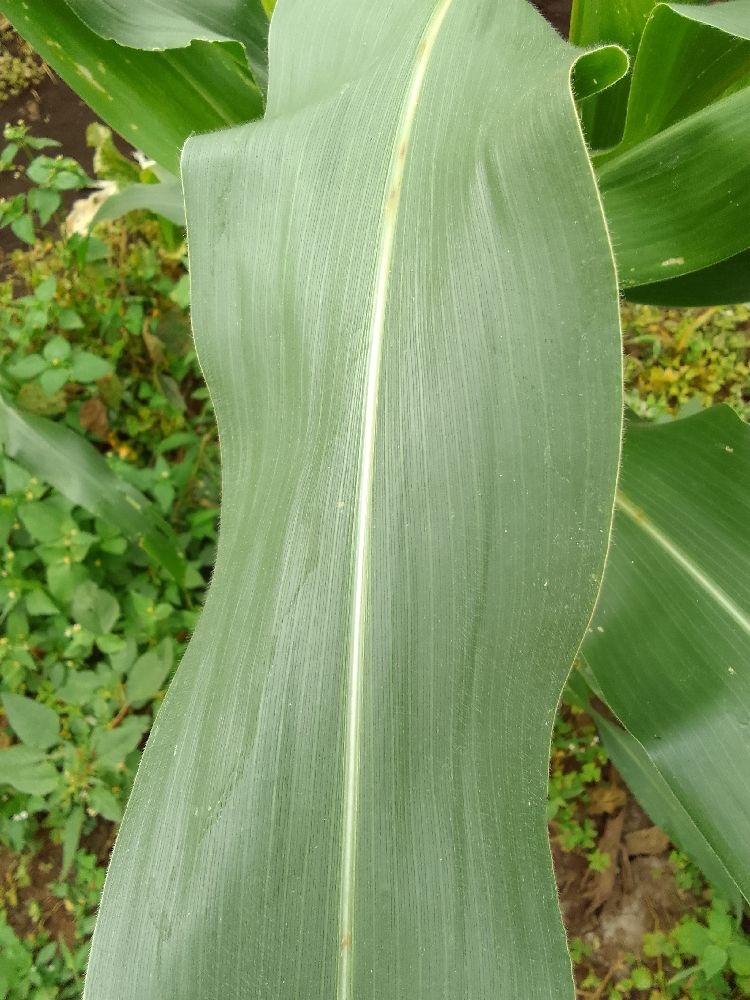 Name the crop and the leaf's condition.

maize, healthy
